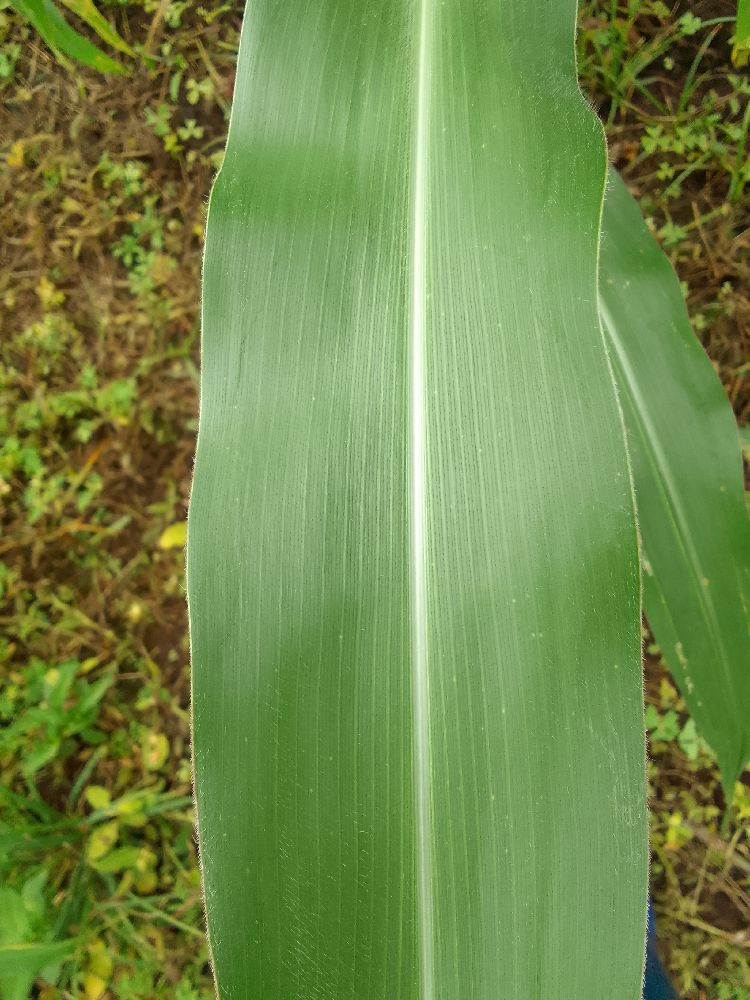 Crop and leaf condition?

maize, healthy
